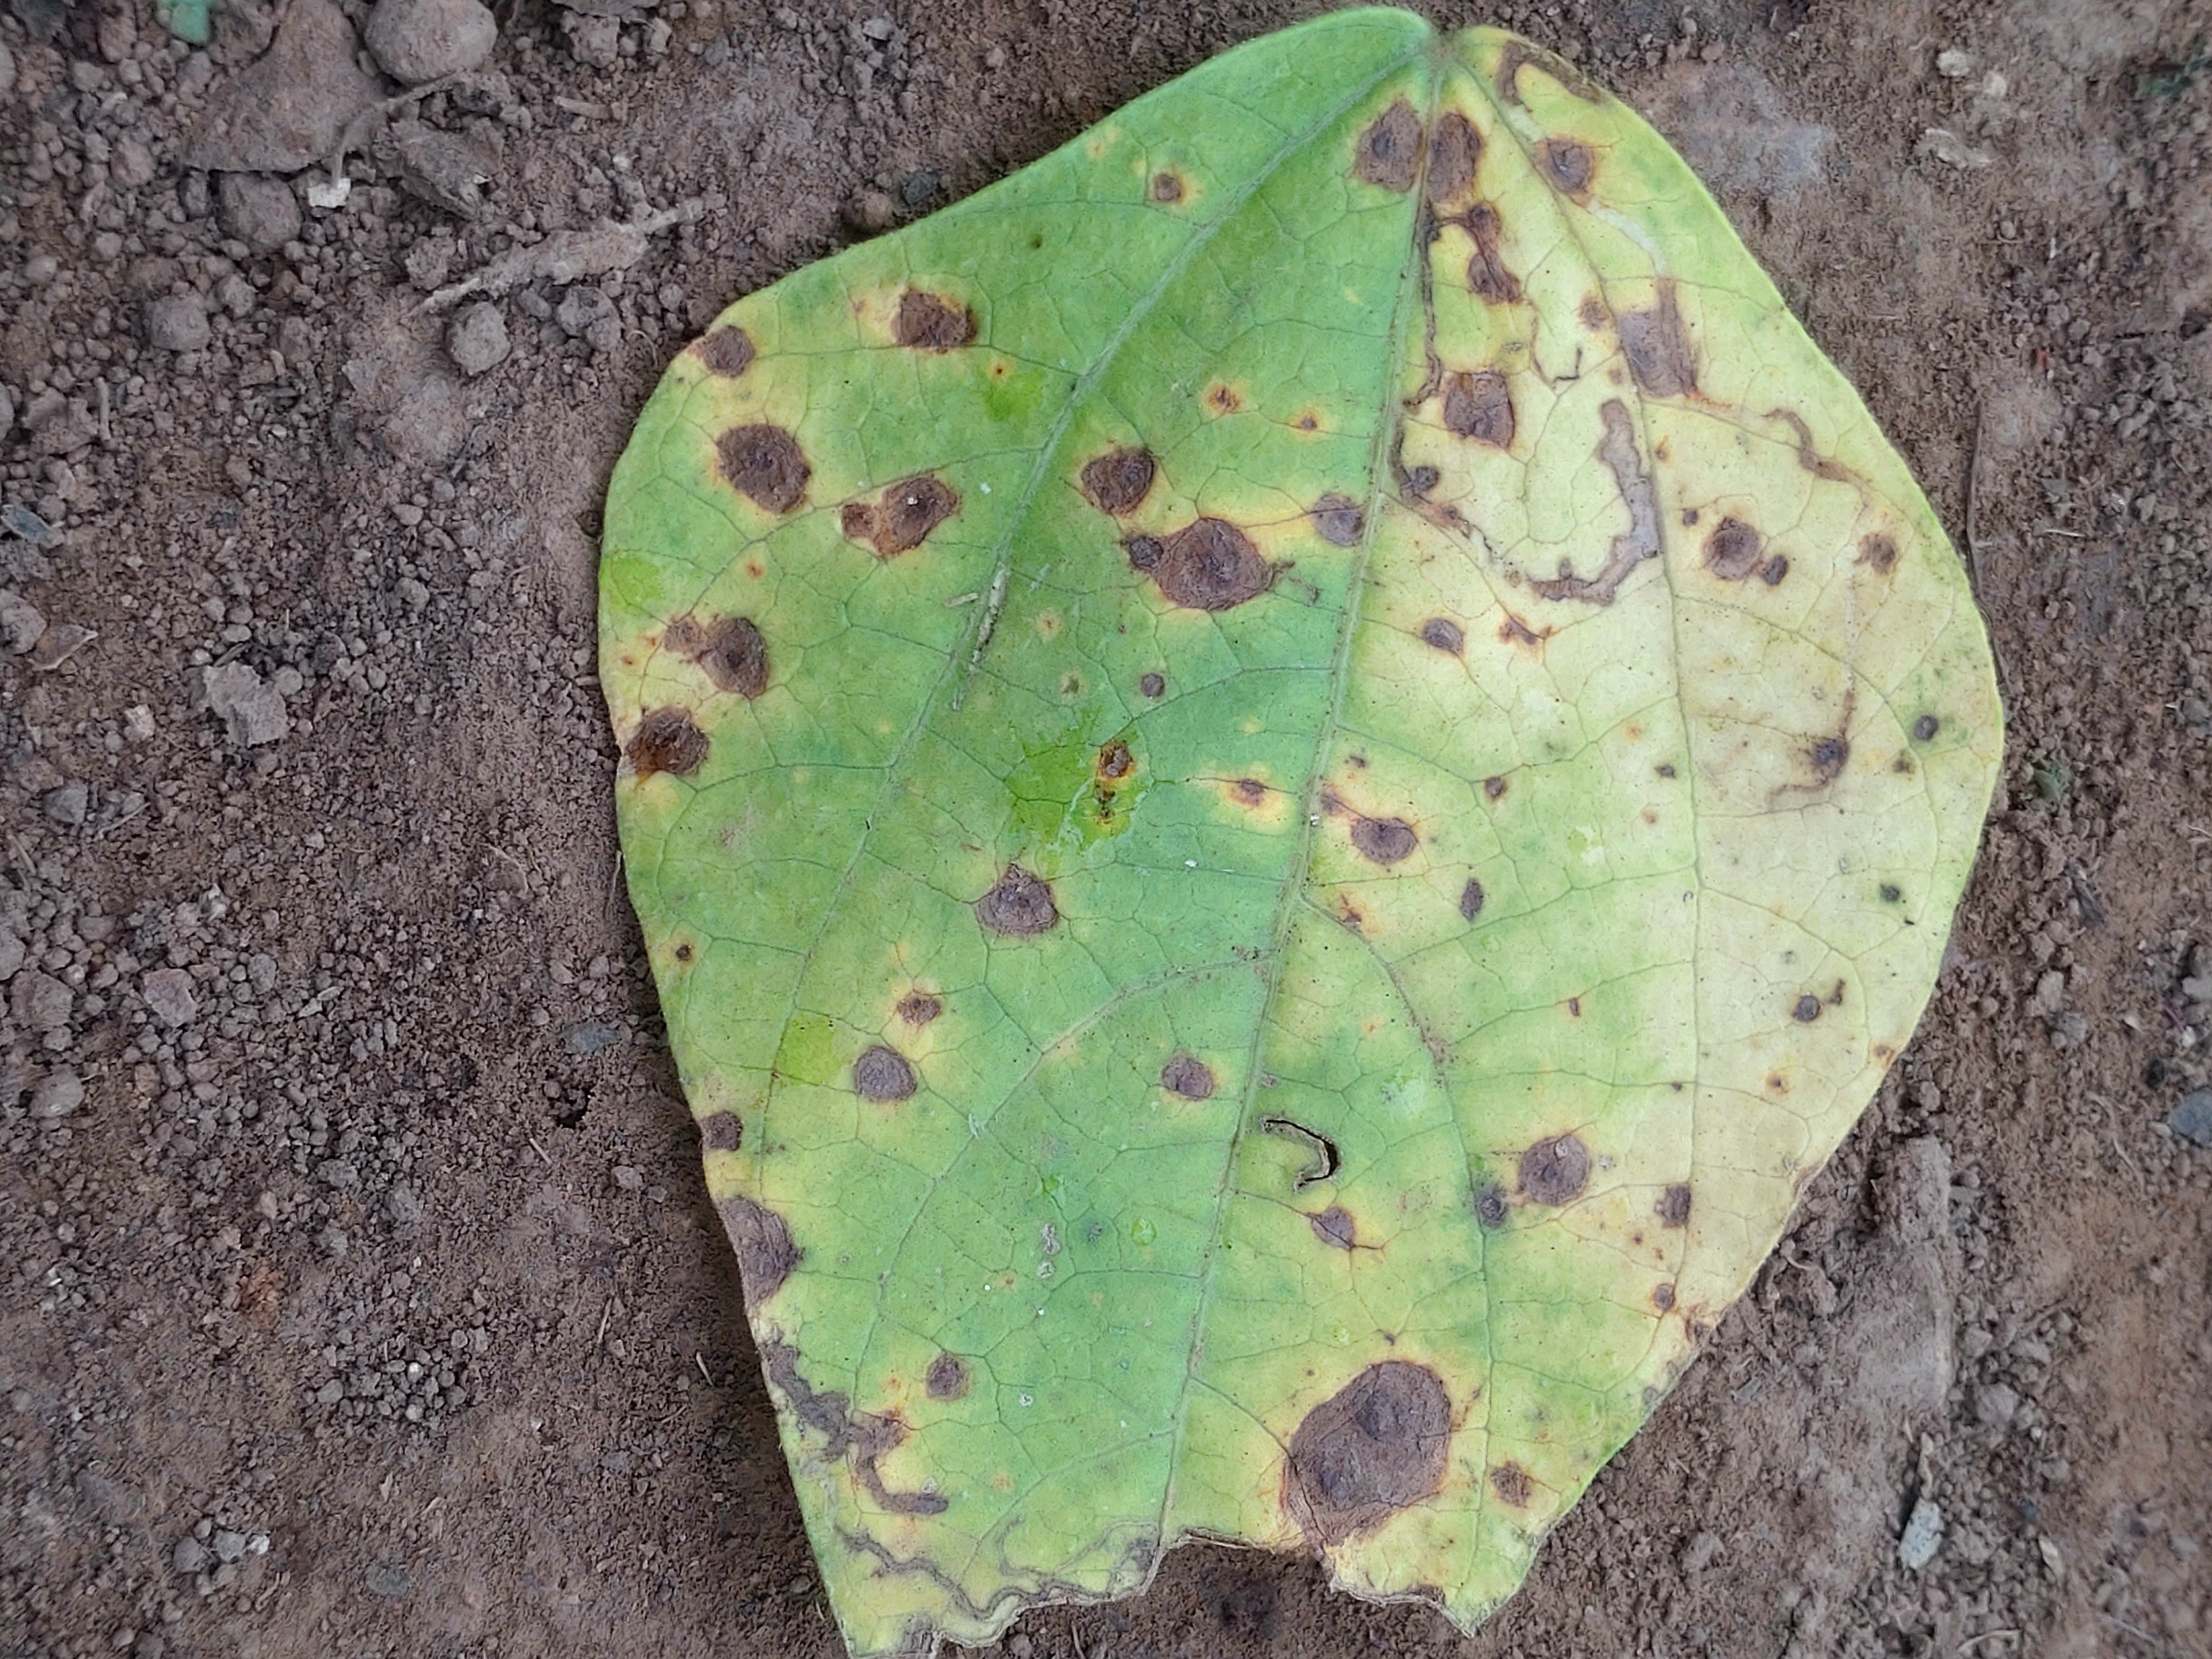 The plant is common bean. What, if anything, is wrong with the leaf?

anthracnose
